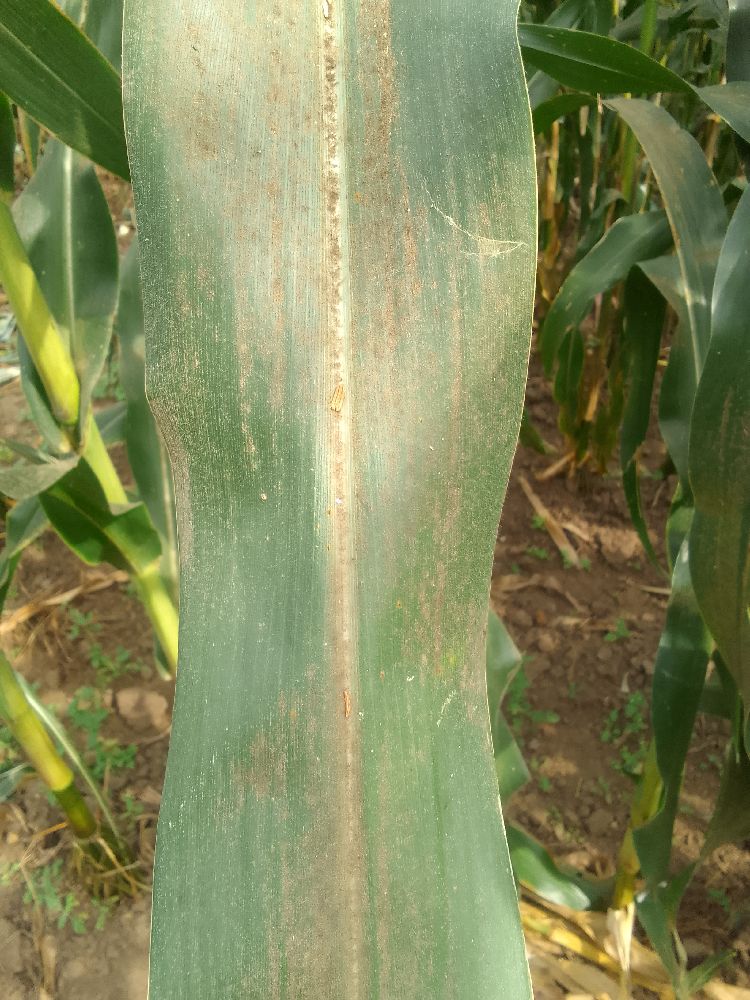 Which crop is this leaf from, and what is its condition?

maize, healthy
